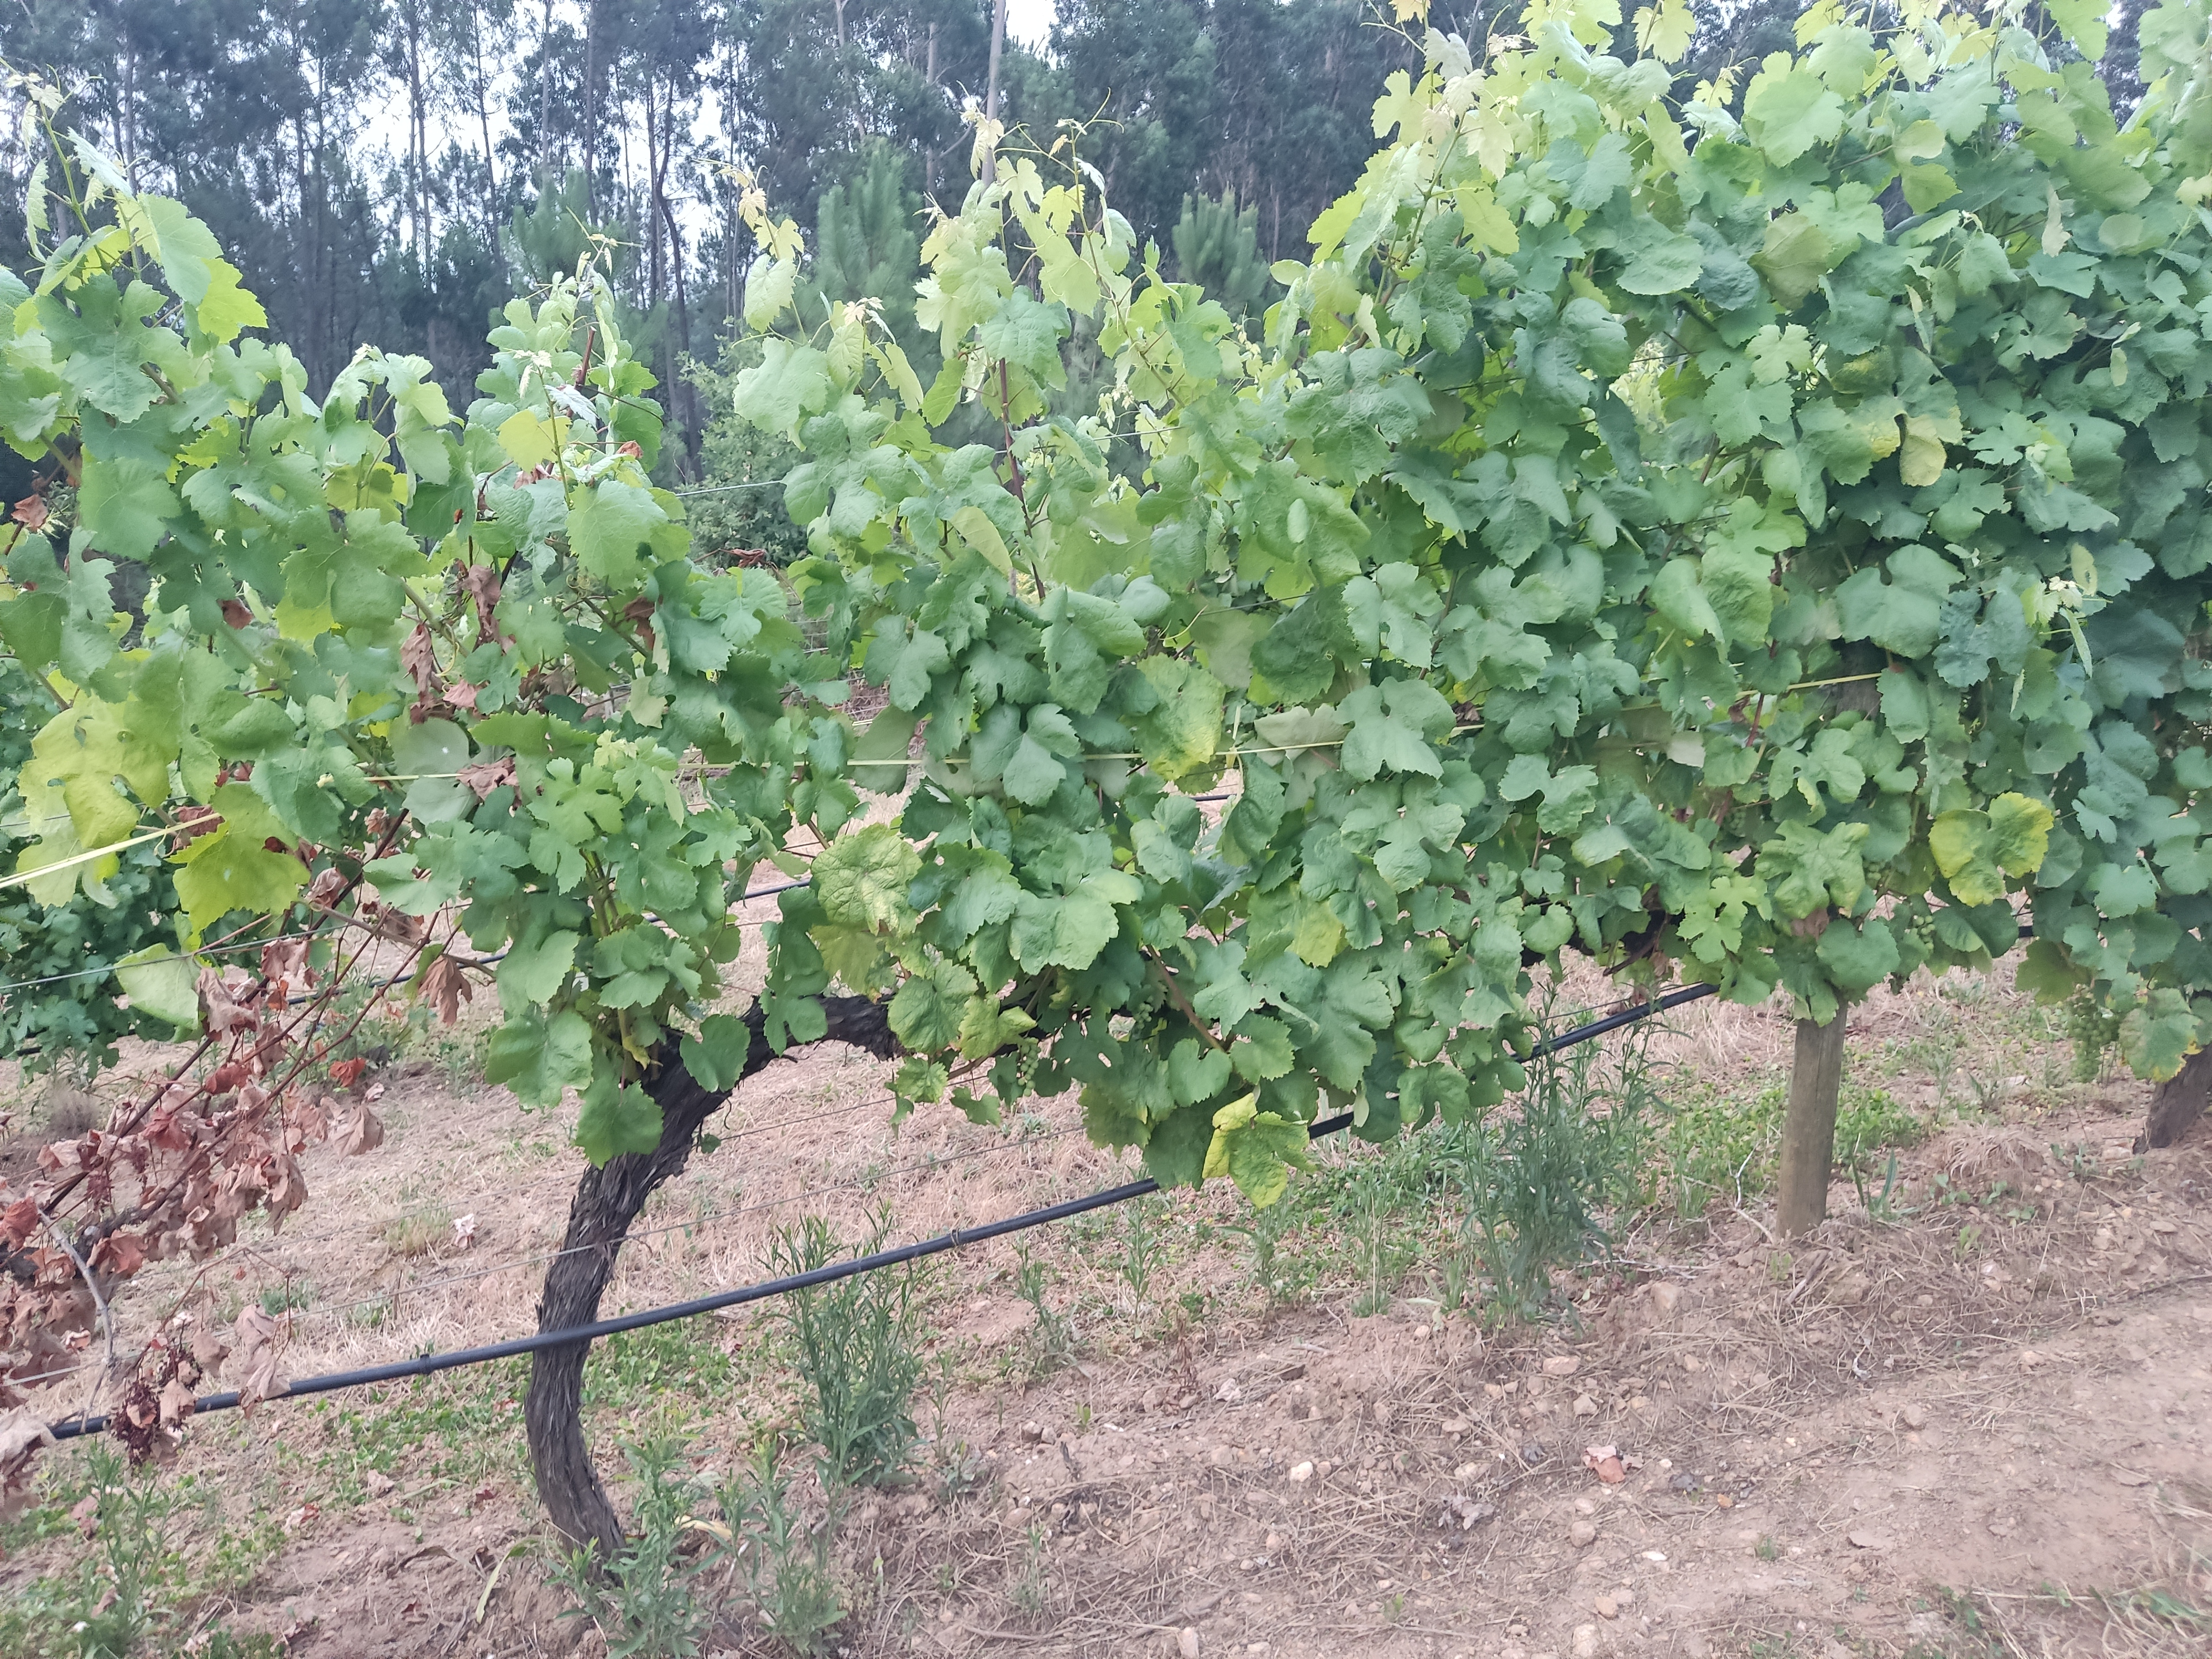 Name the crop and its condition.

grapevine, not affected by esca disease
